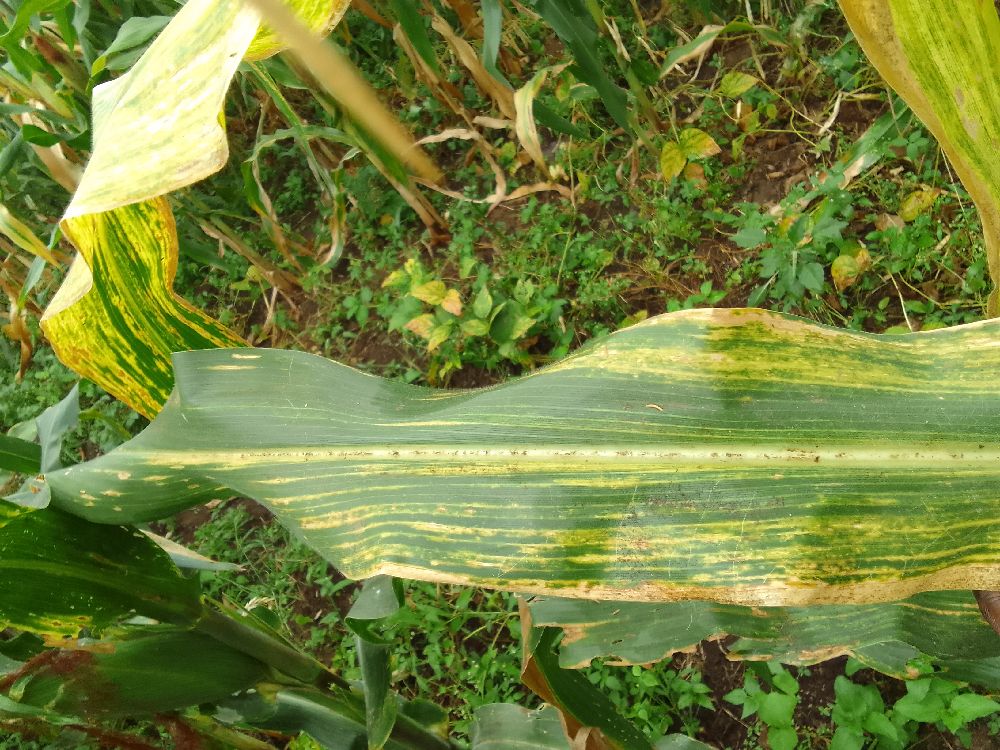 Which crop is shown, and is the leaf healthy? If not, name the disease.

maize, maize lethal necrosis
